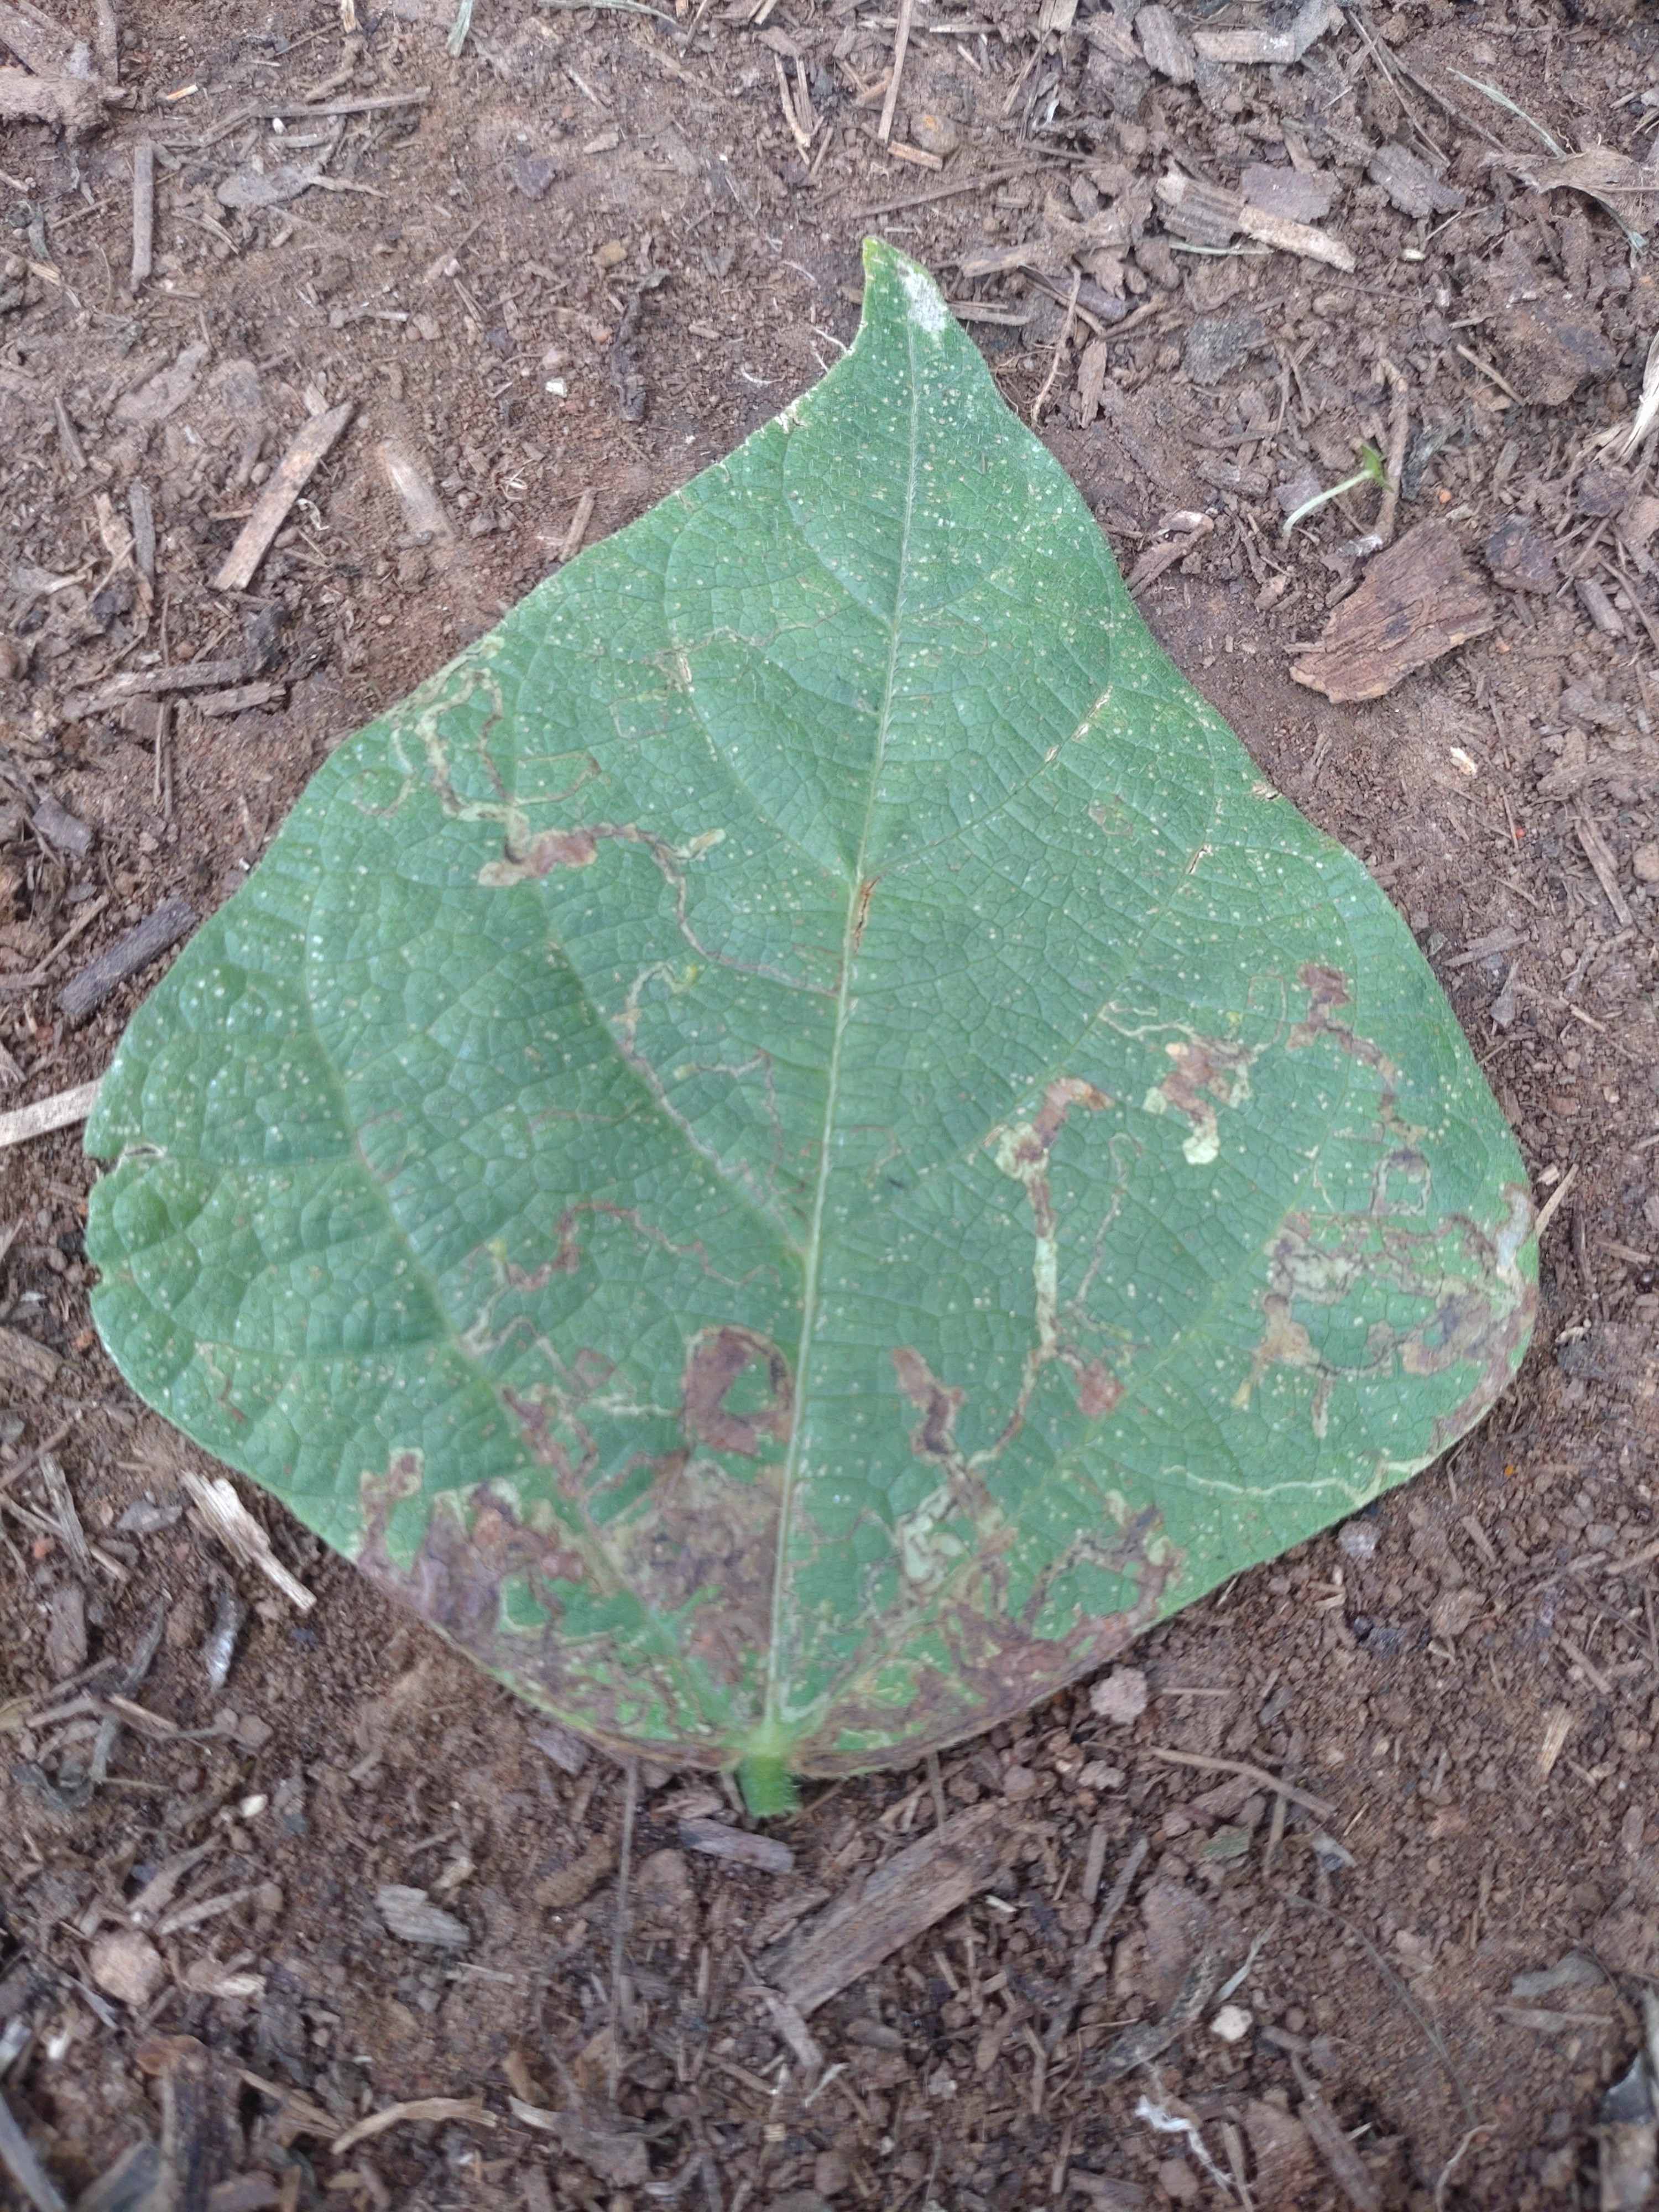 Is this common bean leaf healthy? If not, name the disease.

anthracnose
